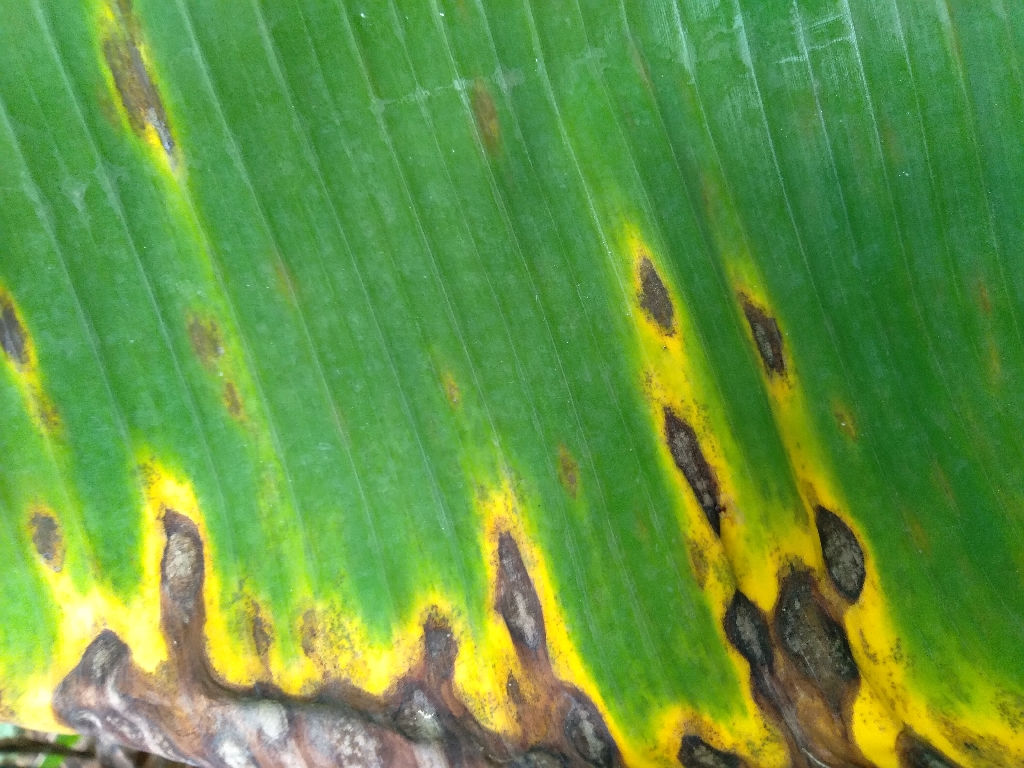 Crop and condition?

banana, black sigatoka
